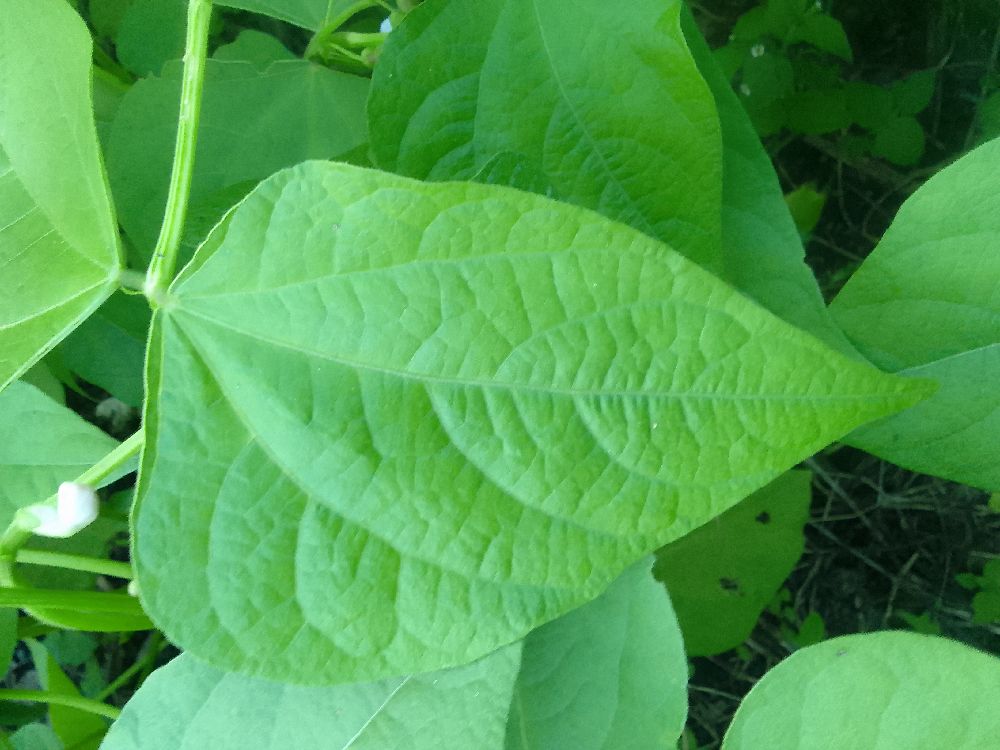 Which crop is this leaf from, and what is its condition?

common bean, healthy
